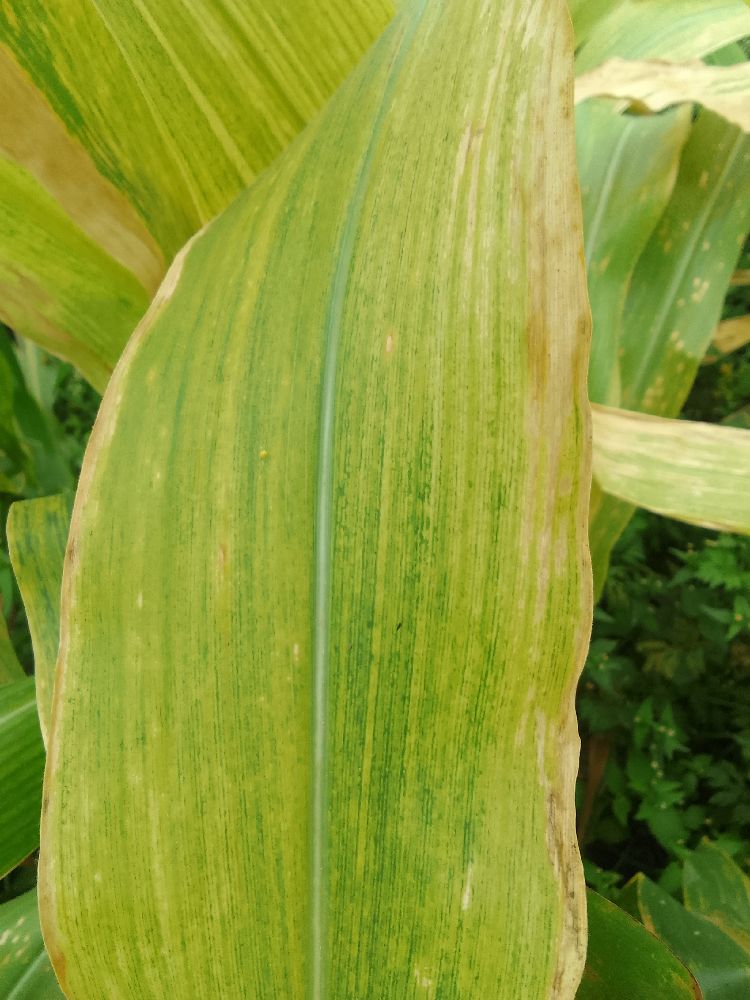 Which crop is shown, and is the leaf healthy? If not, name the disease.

maize, maize lethal necrosis
